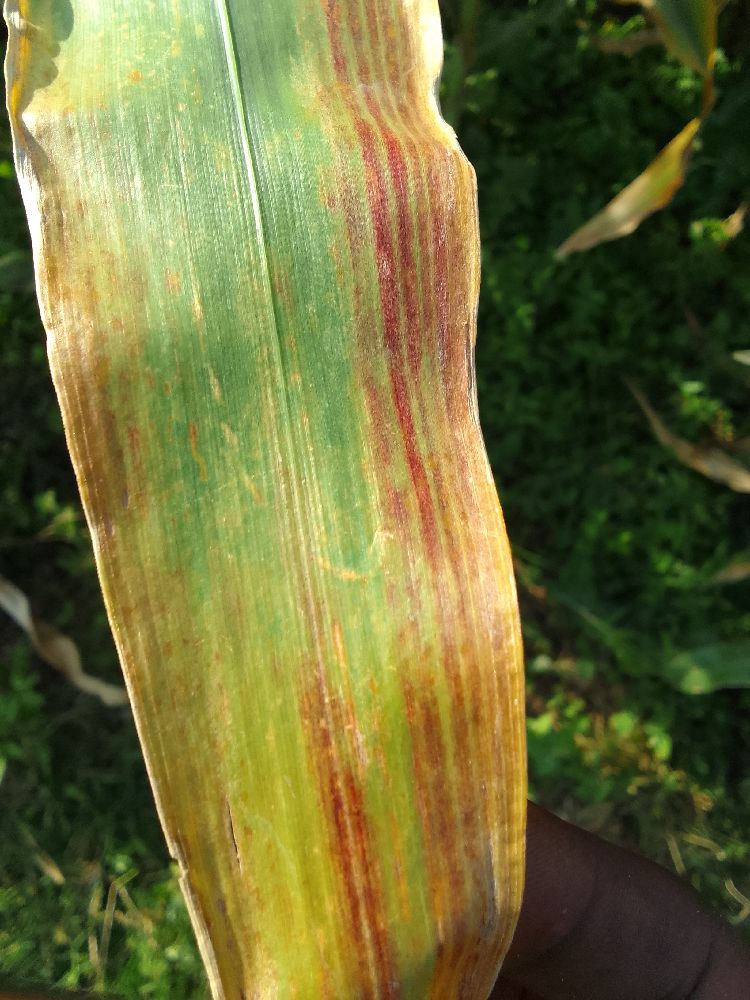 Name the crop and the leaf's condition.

maize, maize lethal necrosis
